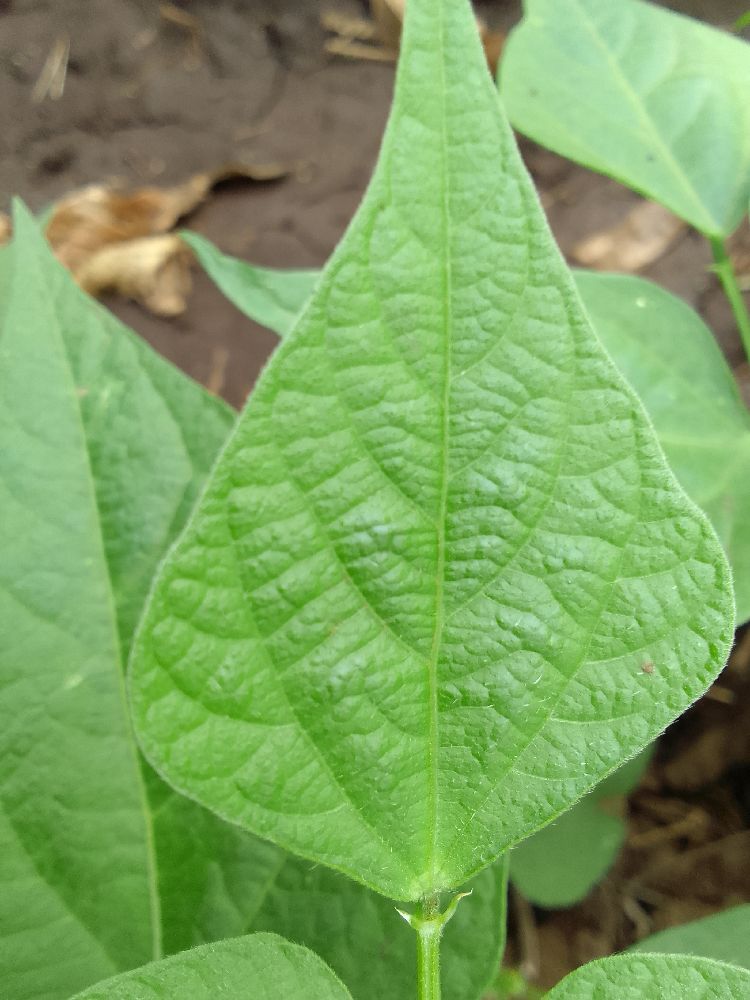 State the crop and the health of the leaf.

common bean, healthy
